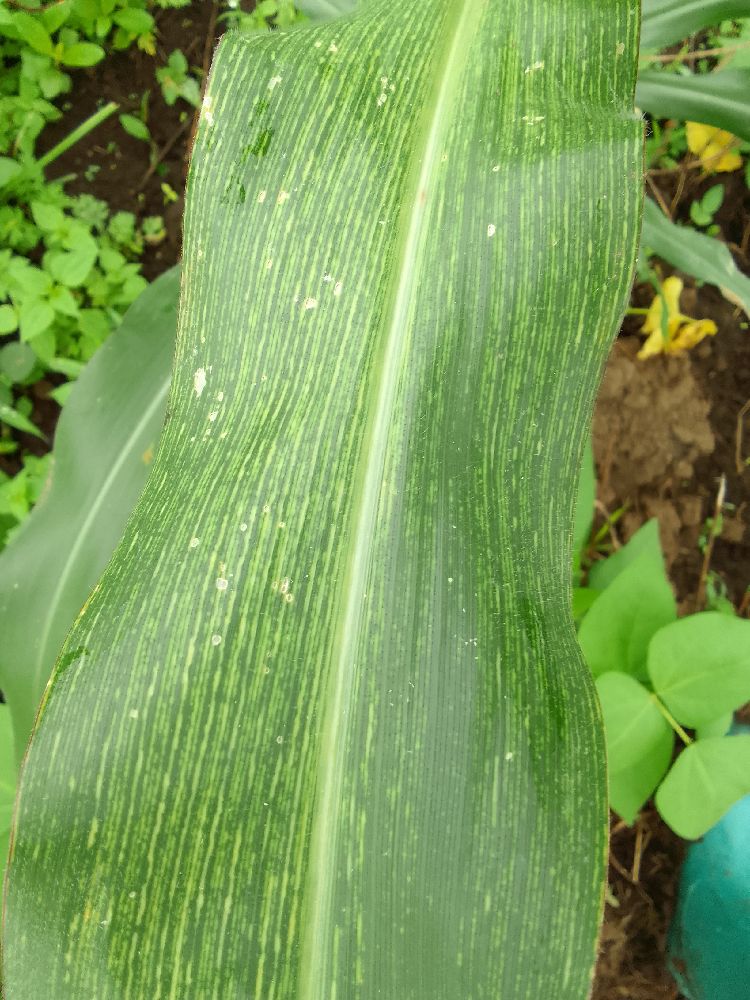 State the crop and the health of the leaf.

maize, maize streak virus
